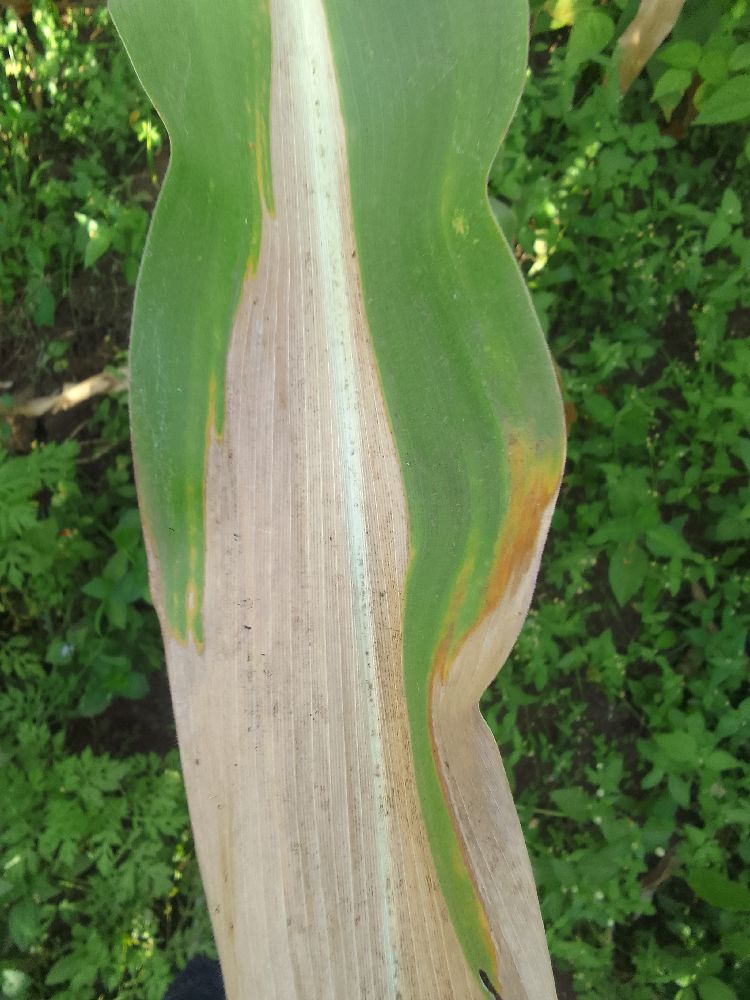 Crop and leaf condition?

maize, maize lethal necrosis
